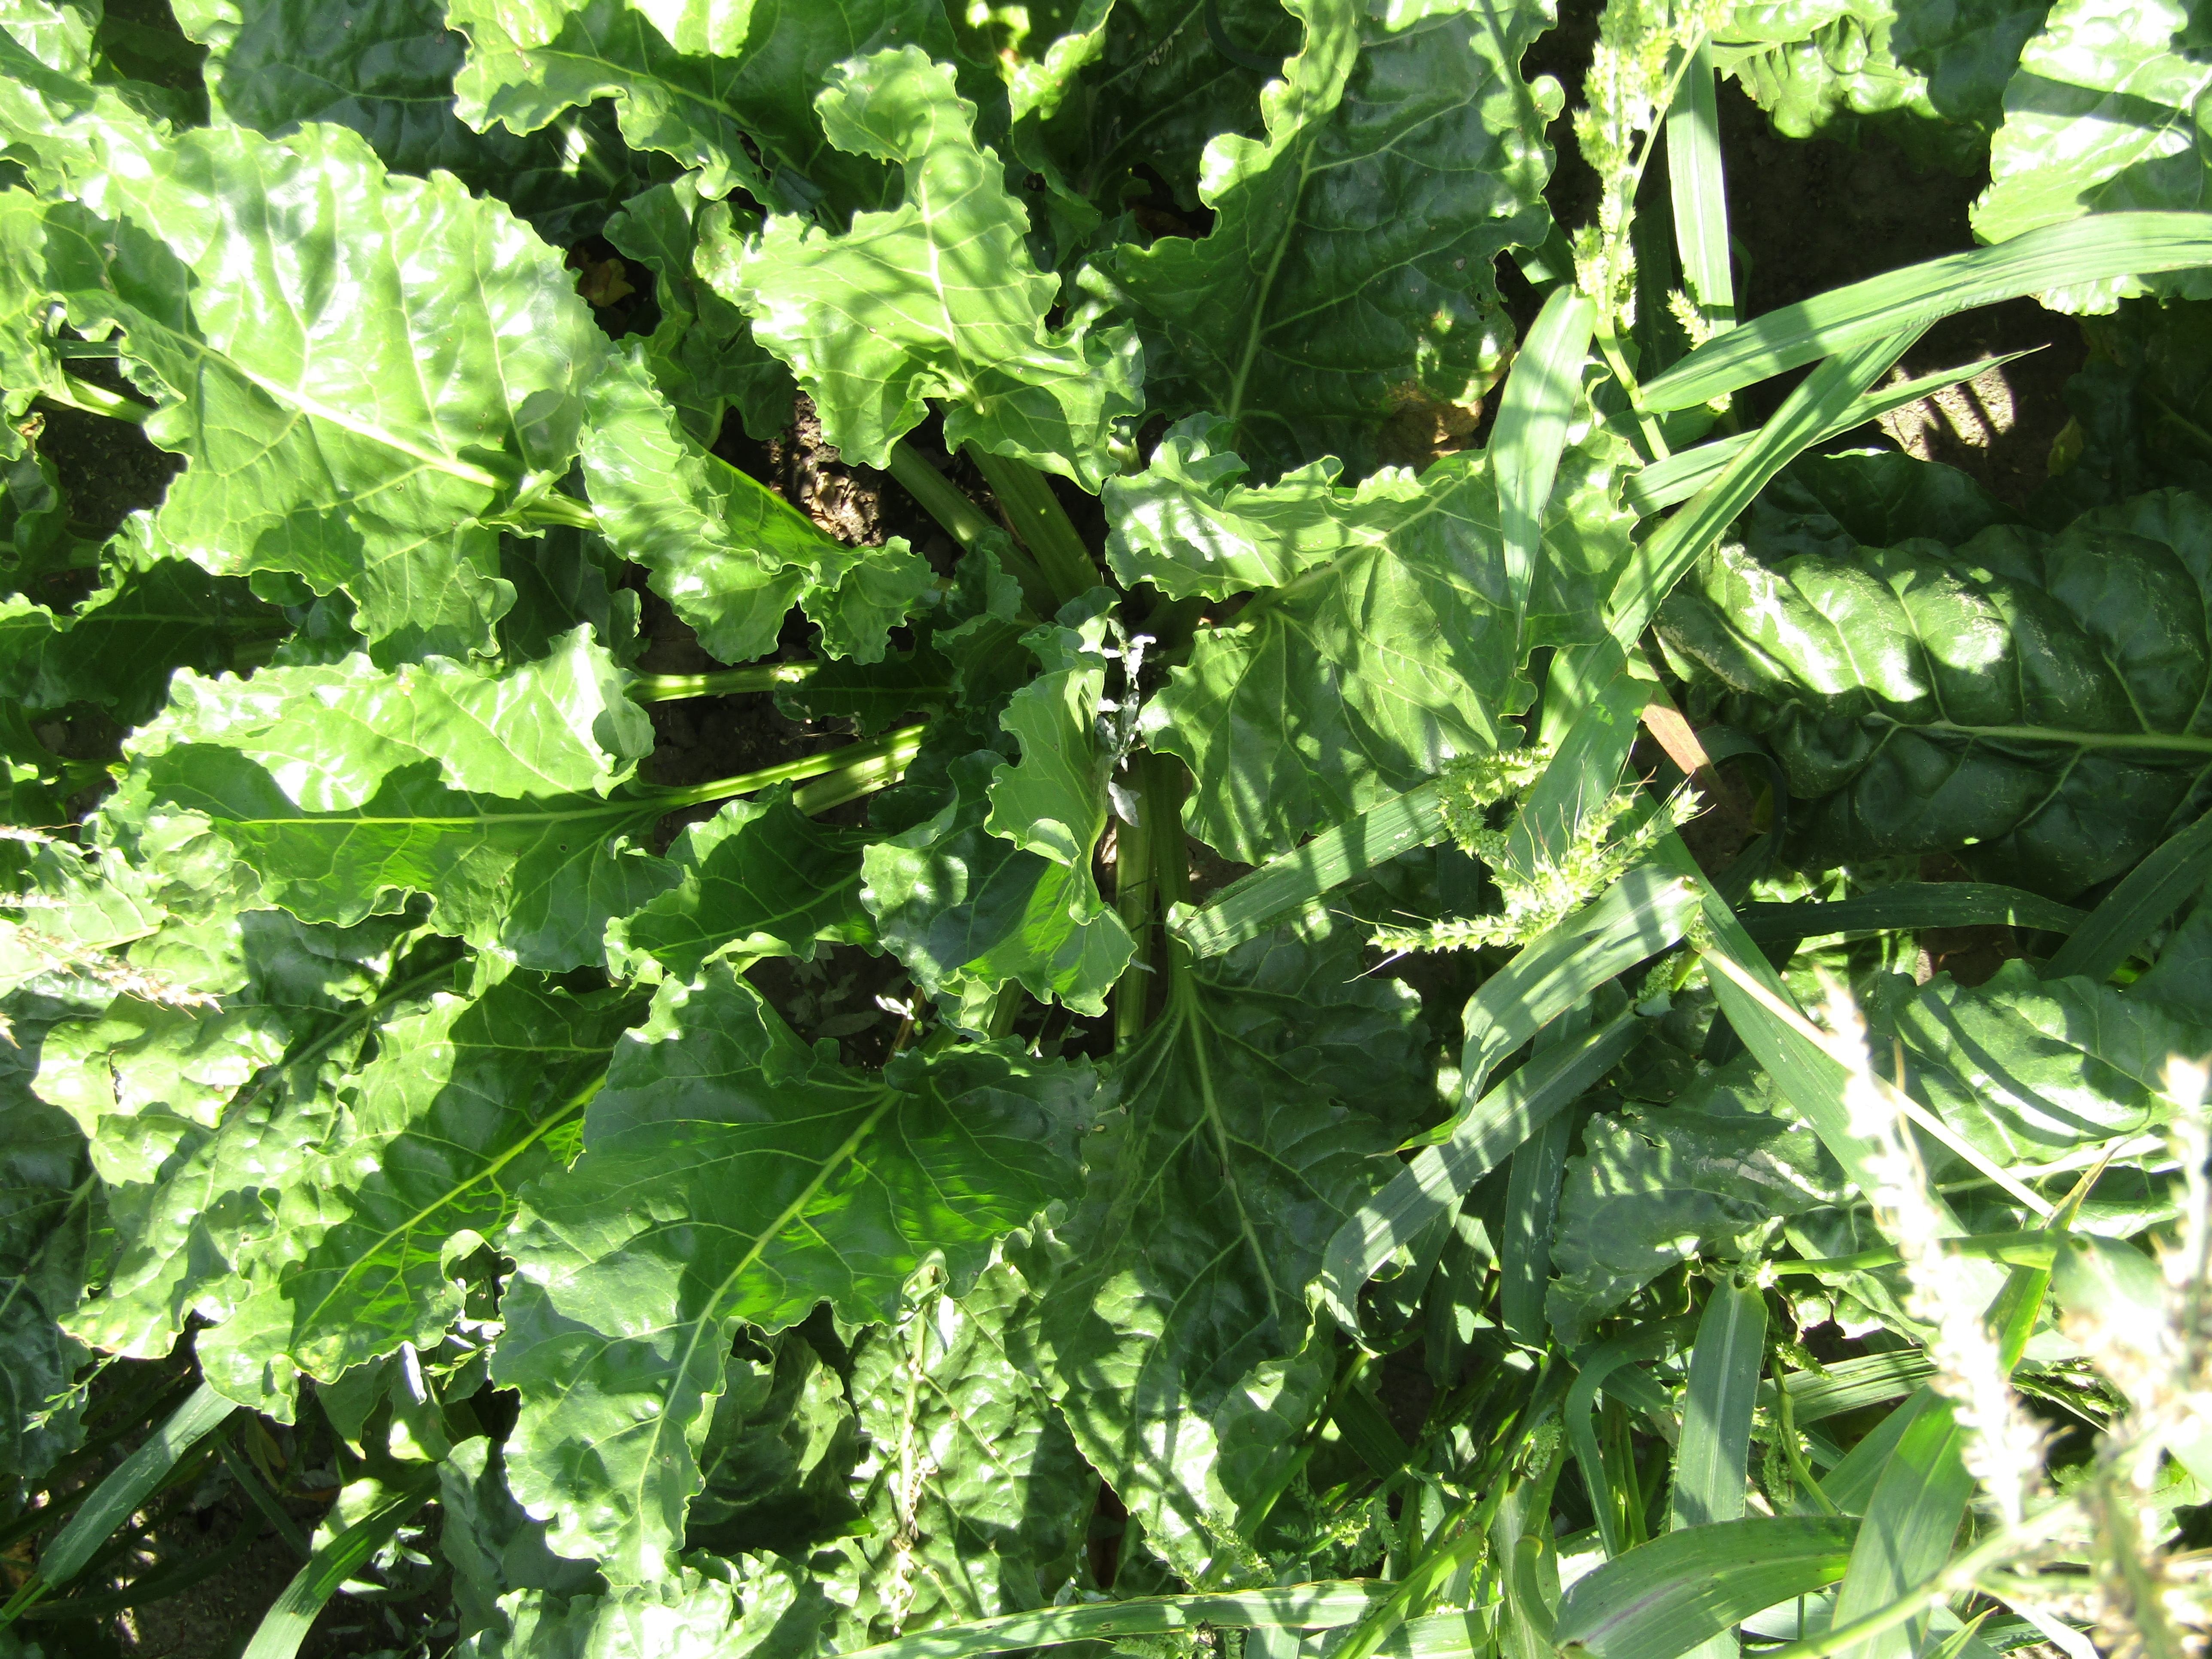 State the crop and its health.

beet, cercospora
